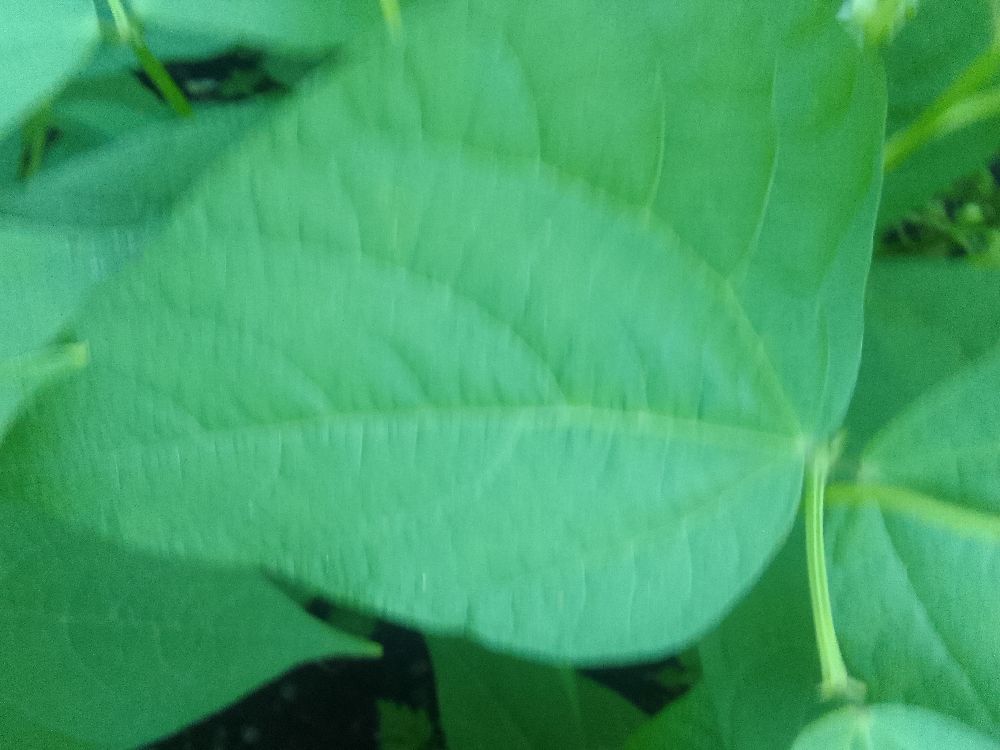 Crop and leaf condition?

common bean, healthy
